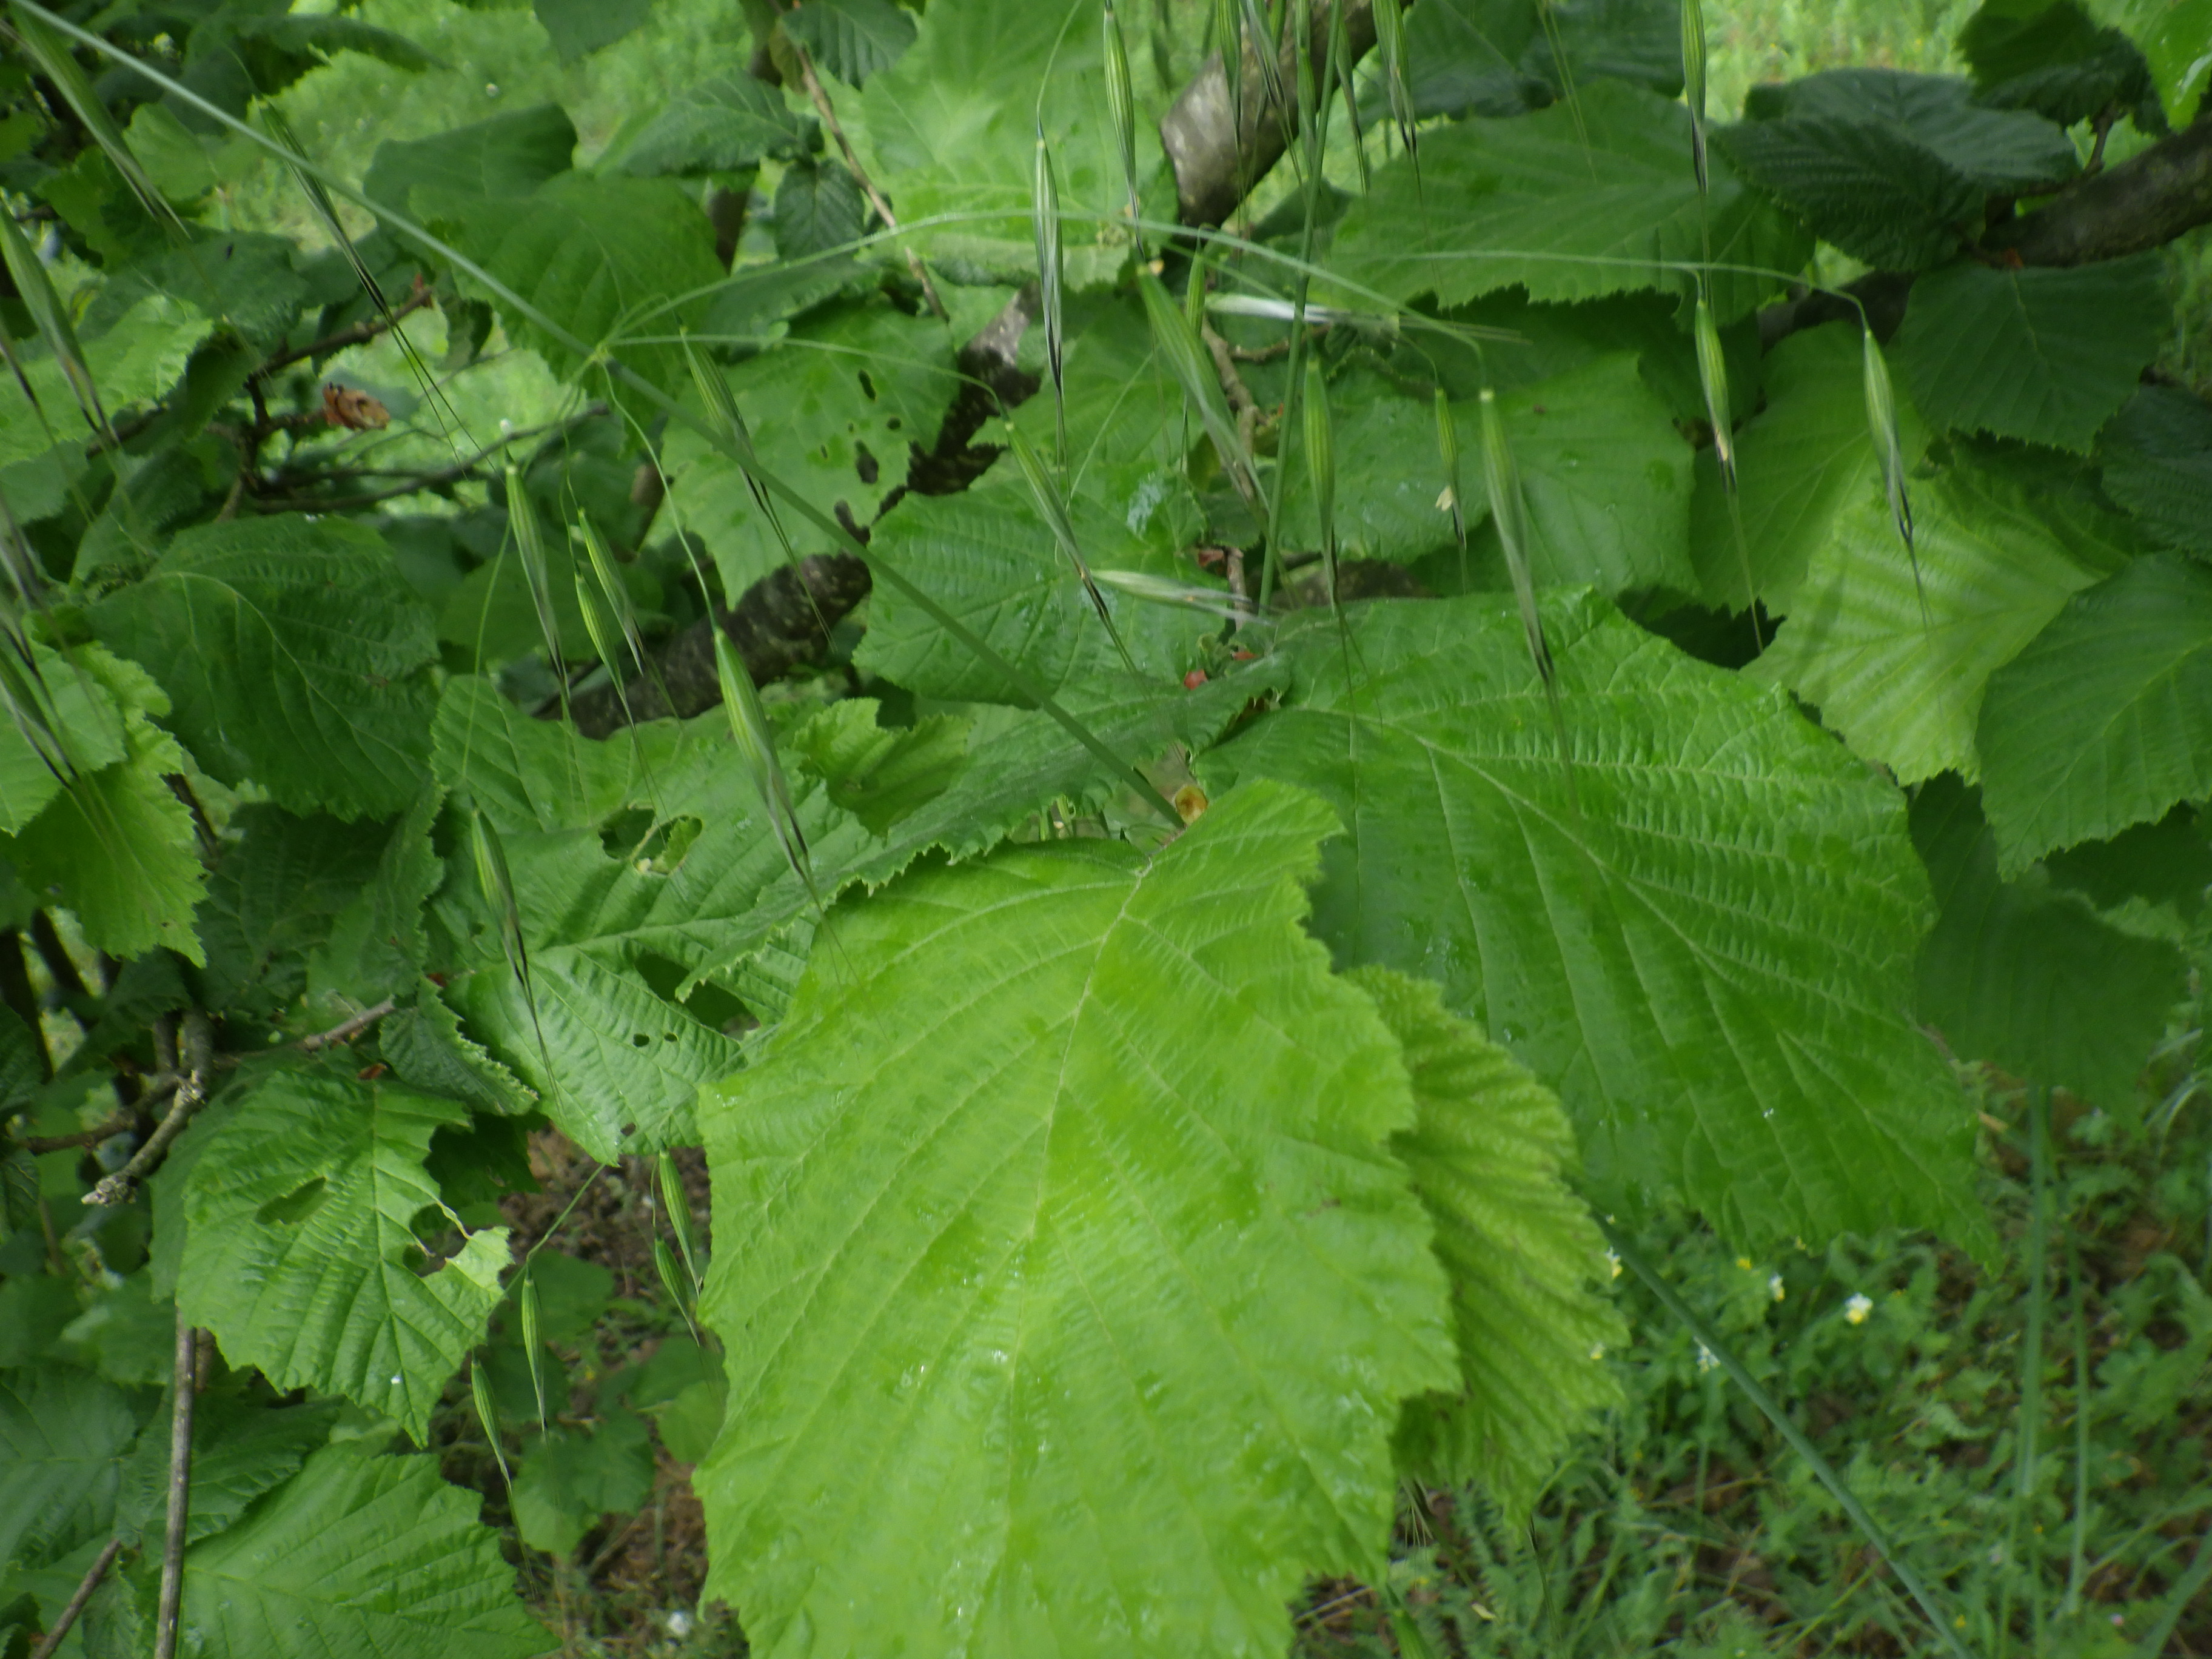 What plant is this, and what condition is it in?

hazel, phytophagous
